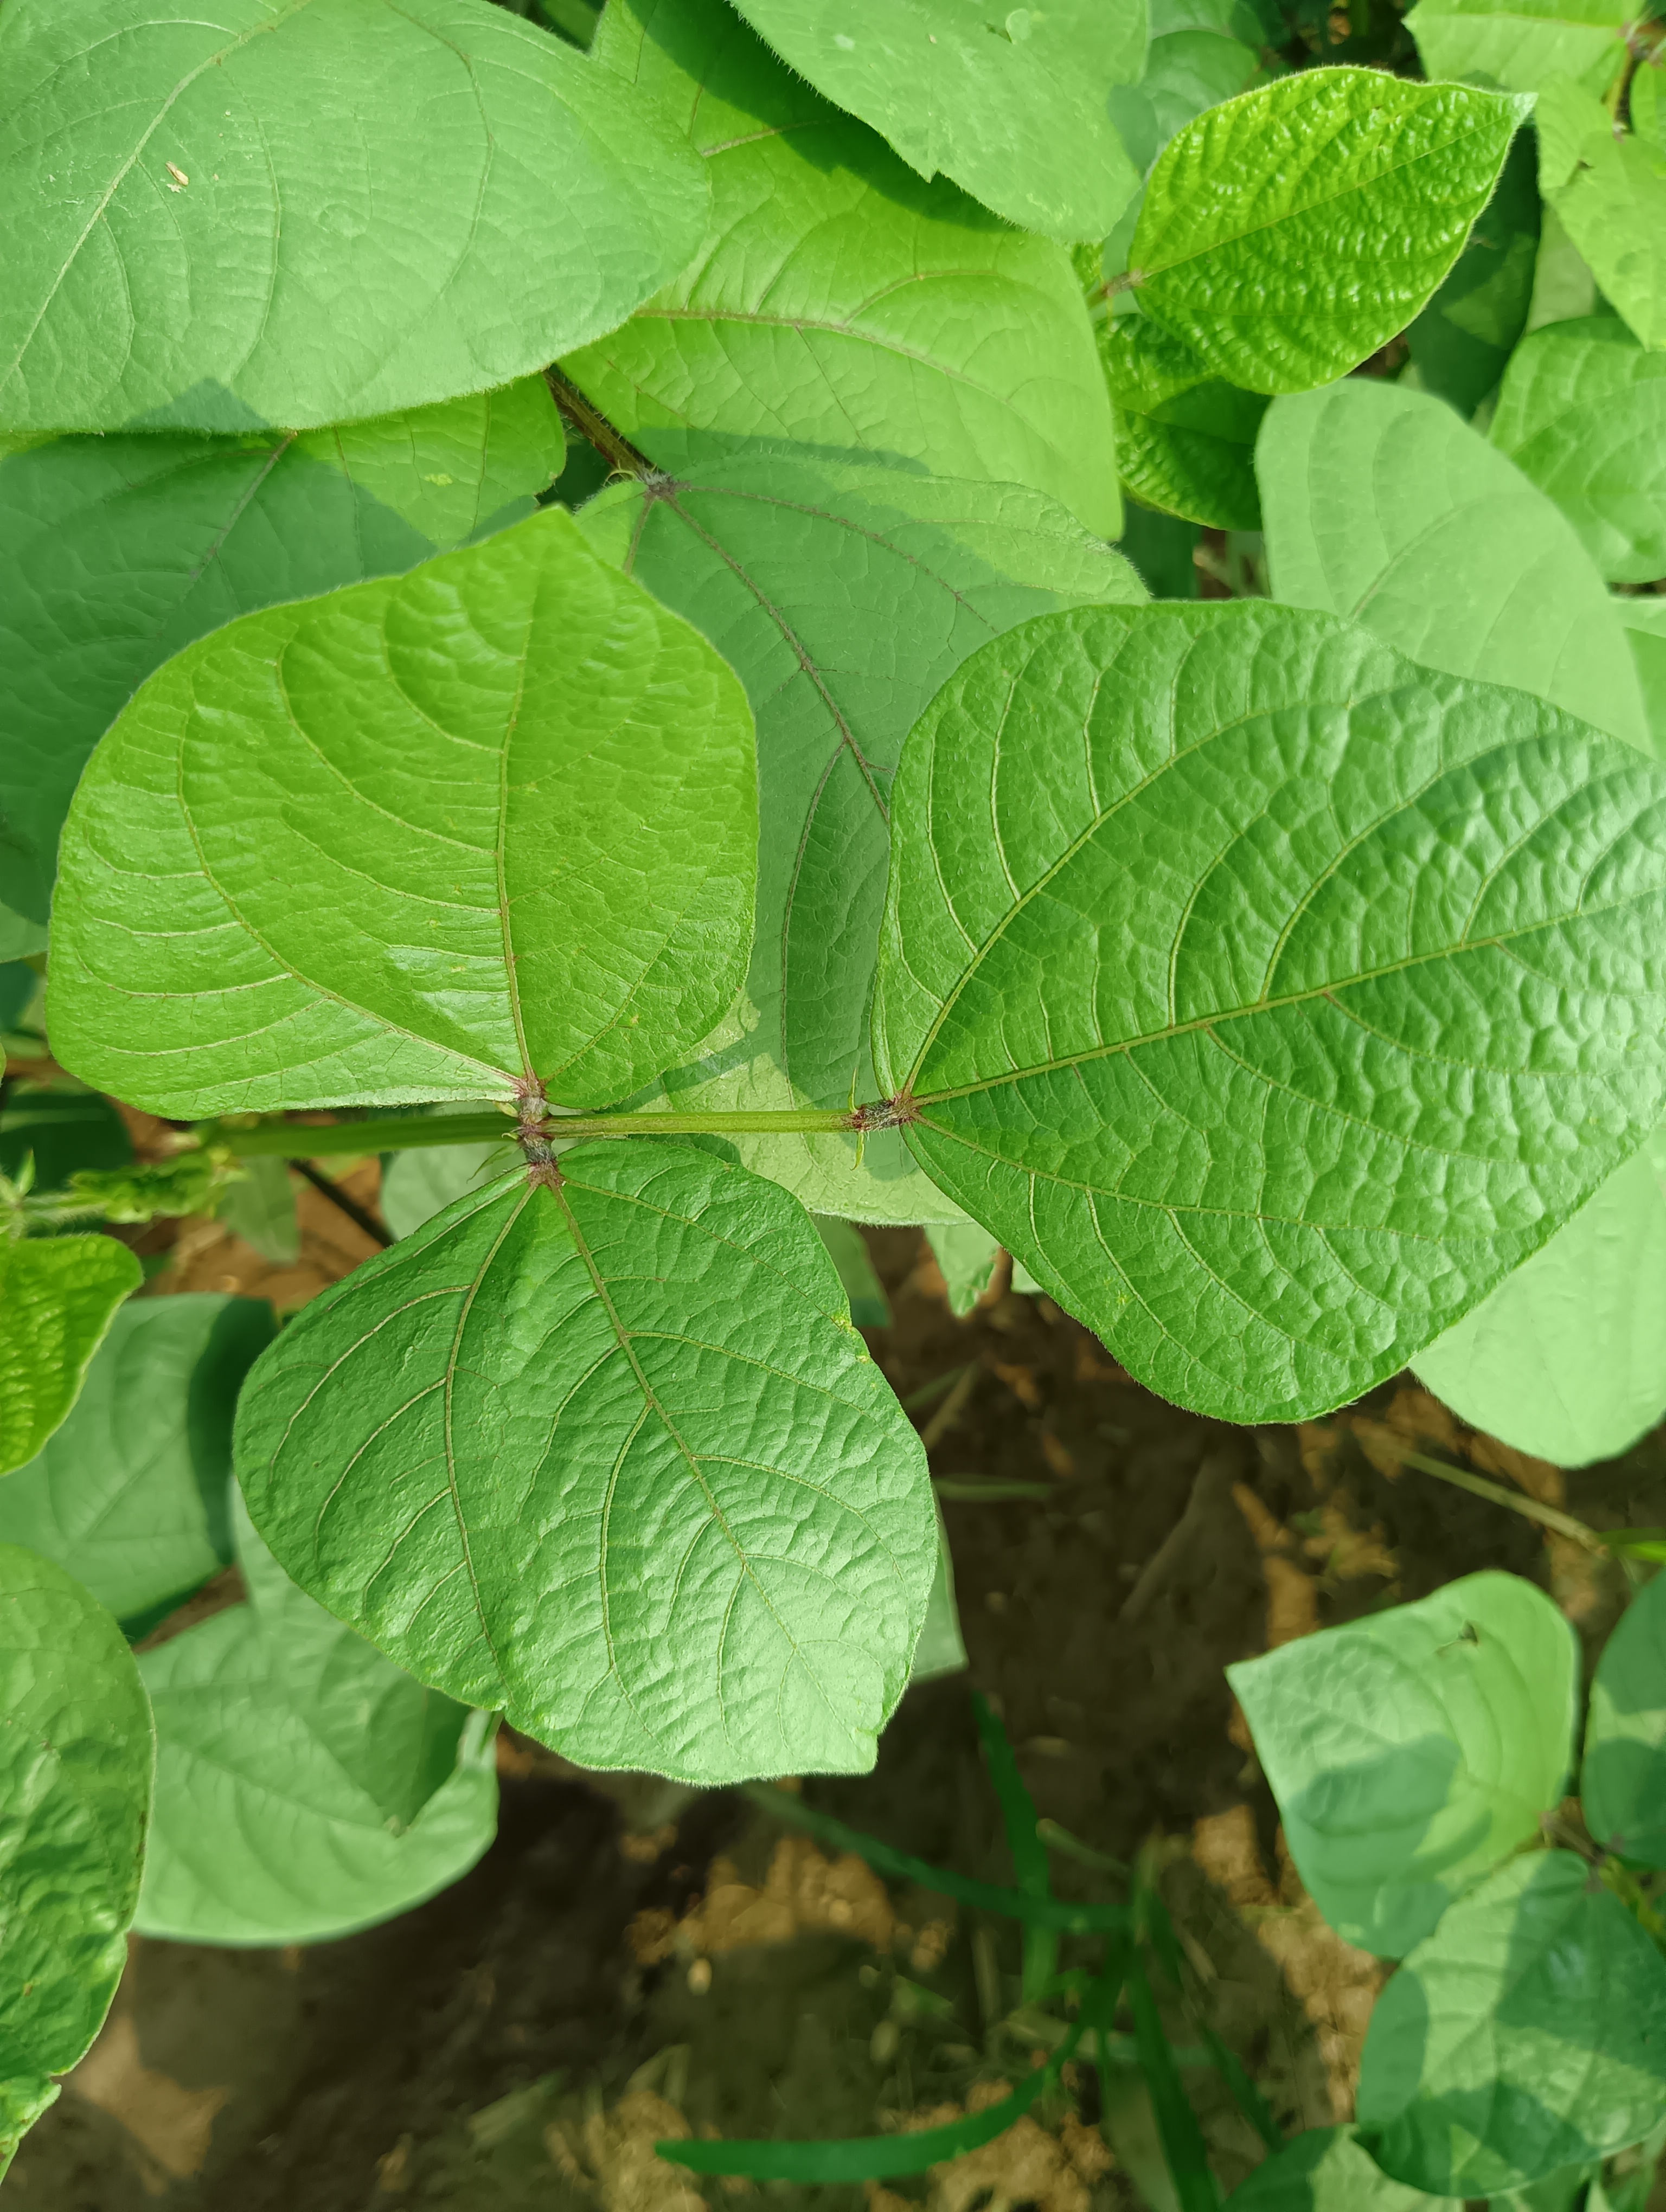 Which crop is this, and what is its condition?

mungbean, healthy
